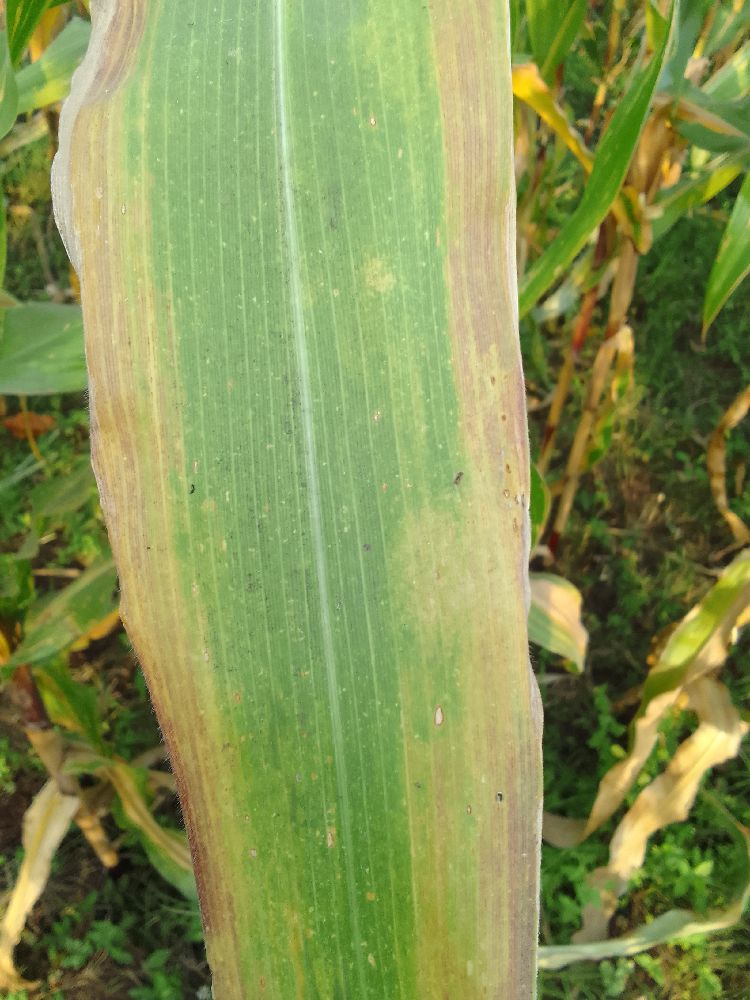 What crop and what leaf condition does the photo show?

maize, maize lethal necrosis
